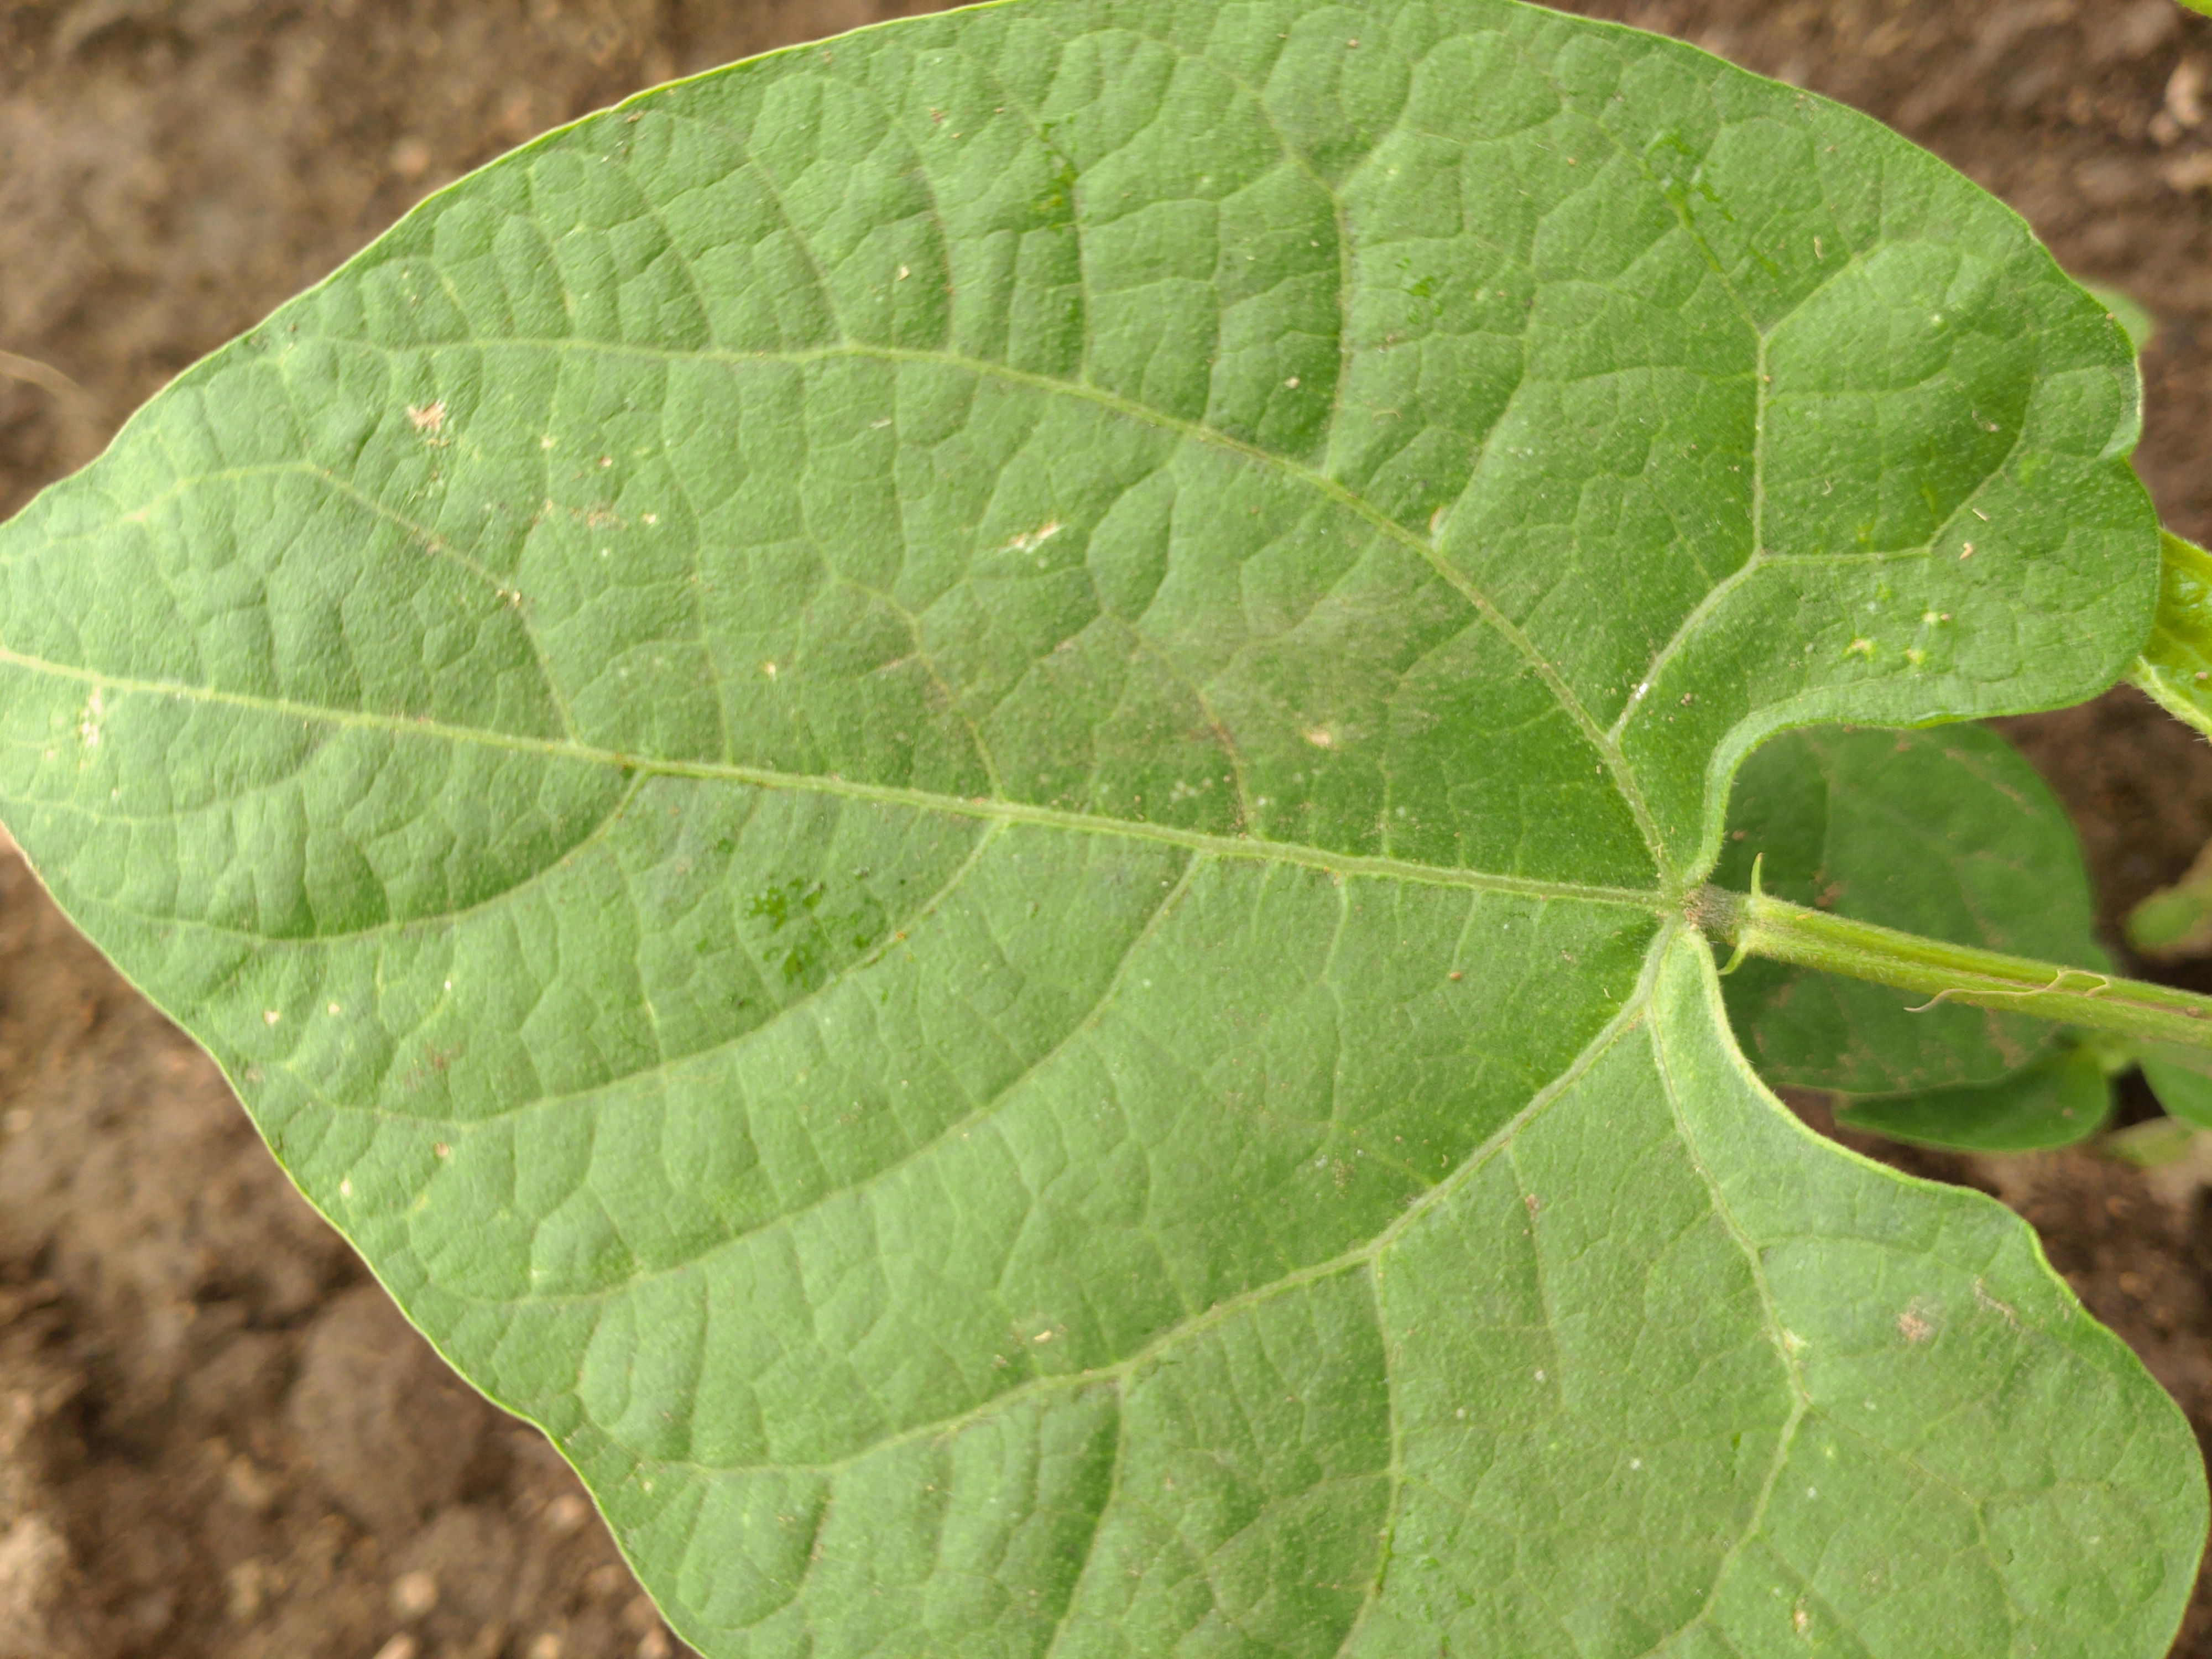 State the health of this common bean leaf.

healthy
